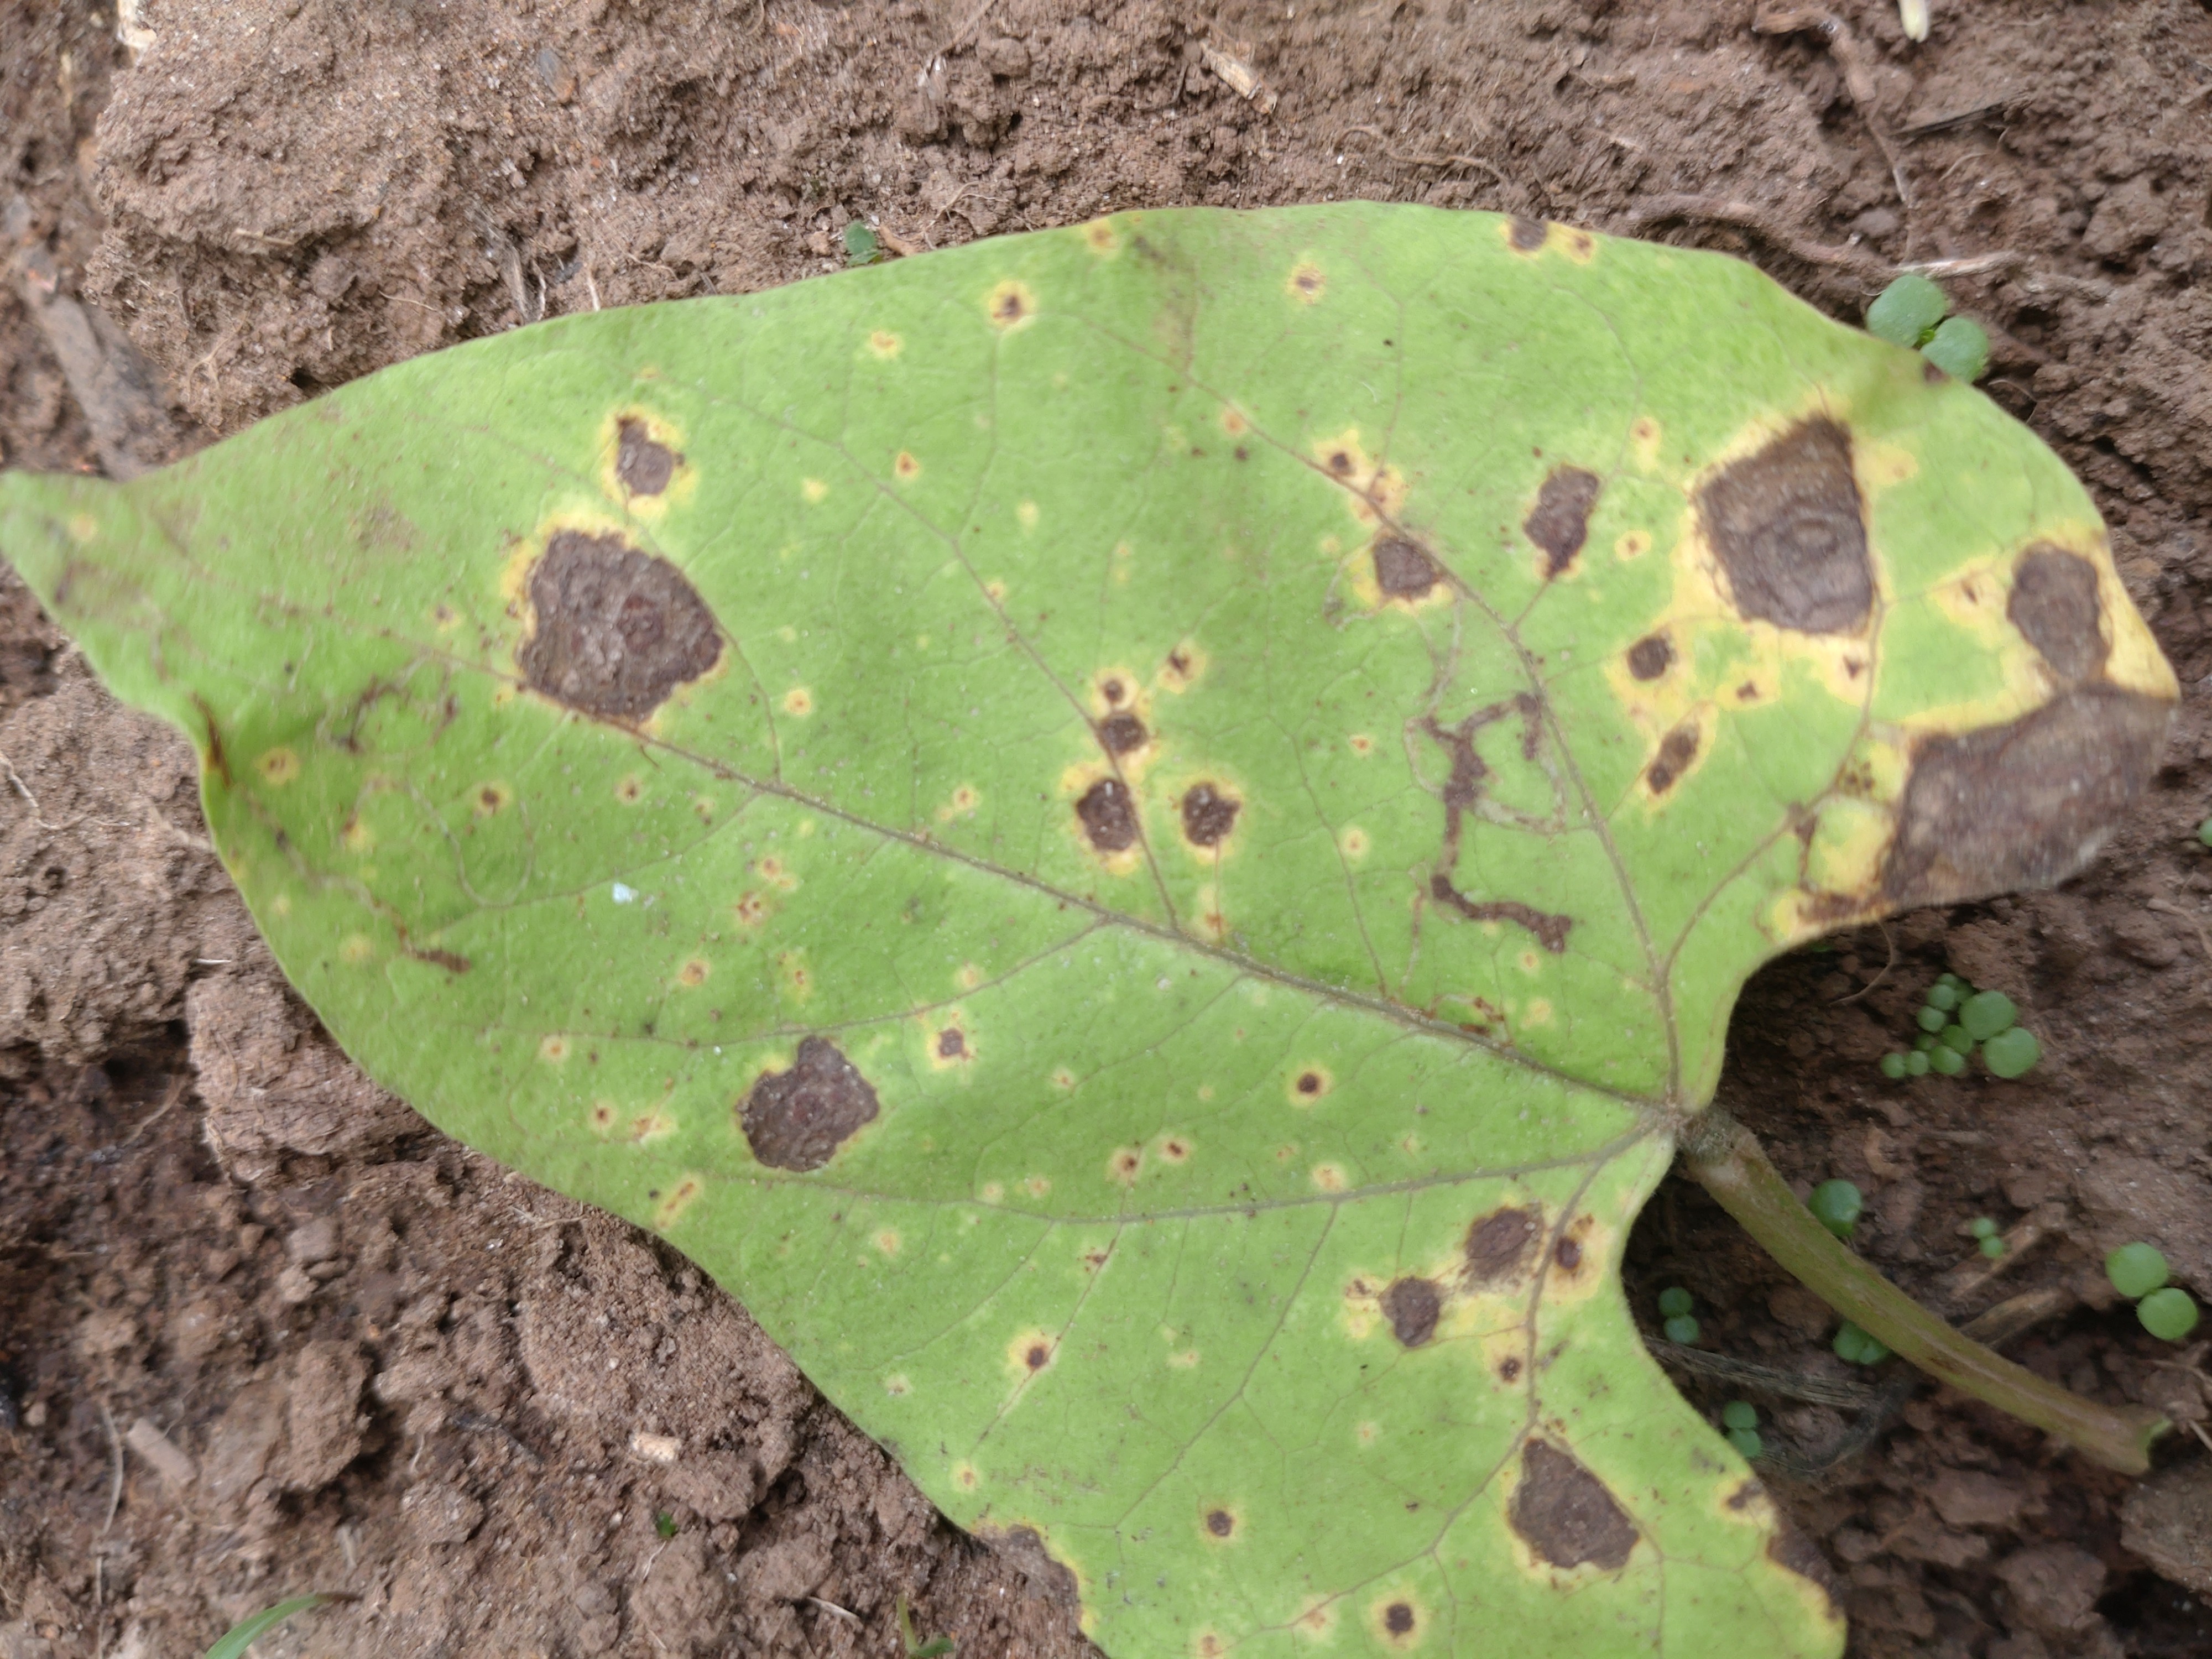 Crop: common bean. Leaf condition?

rust
